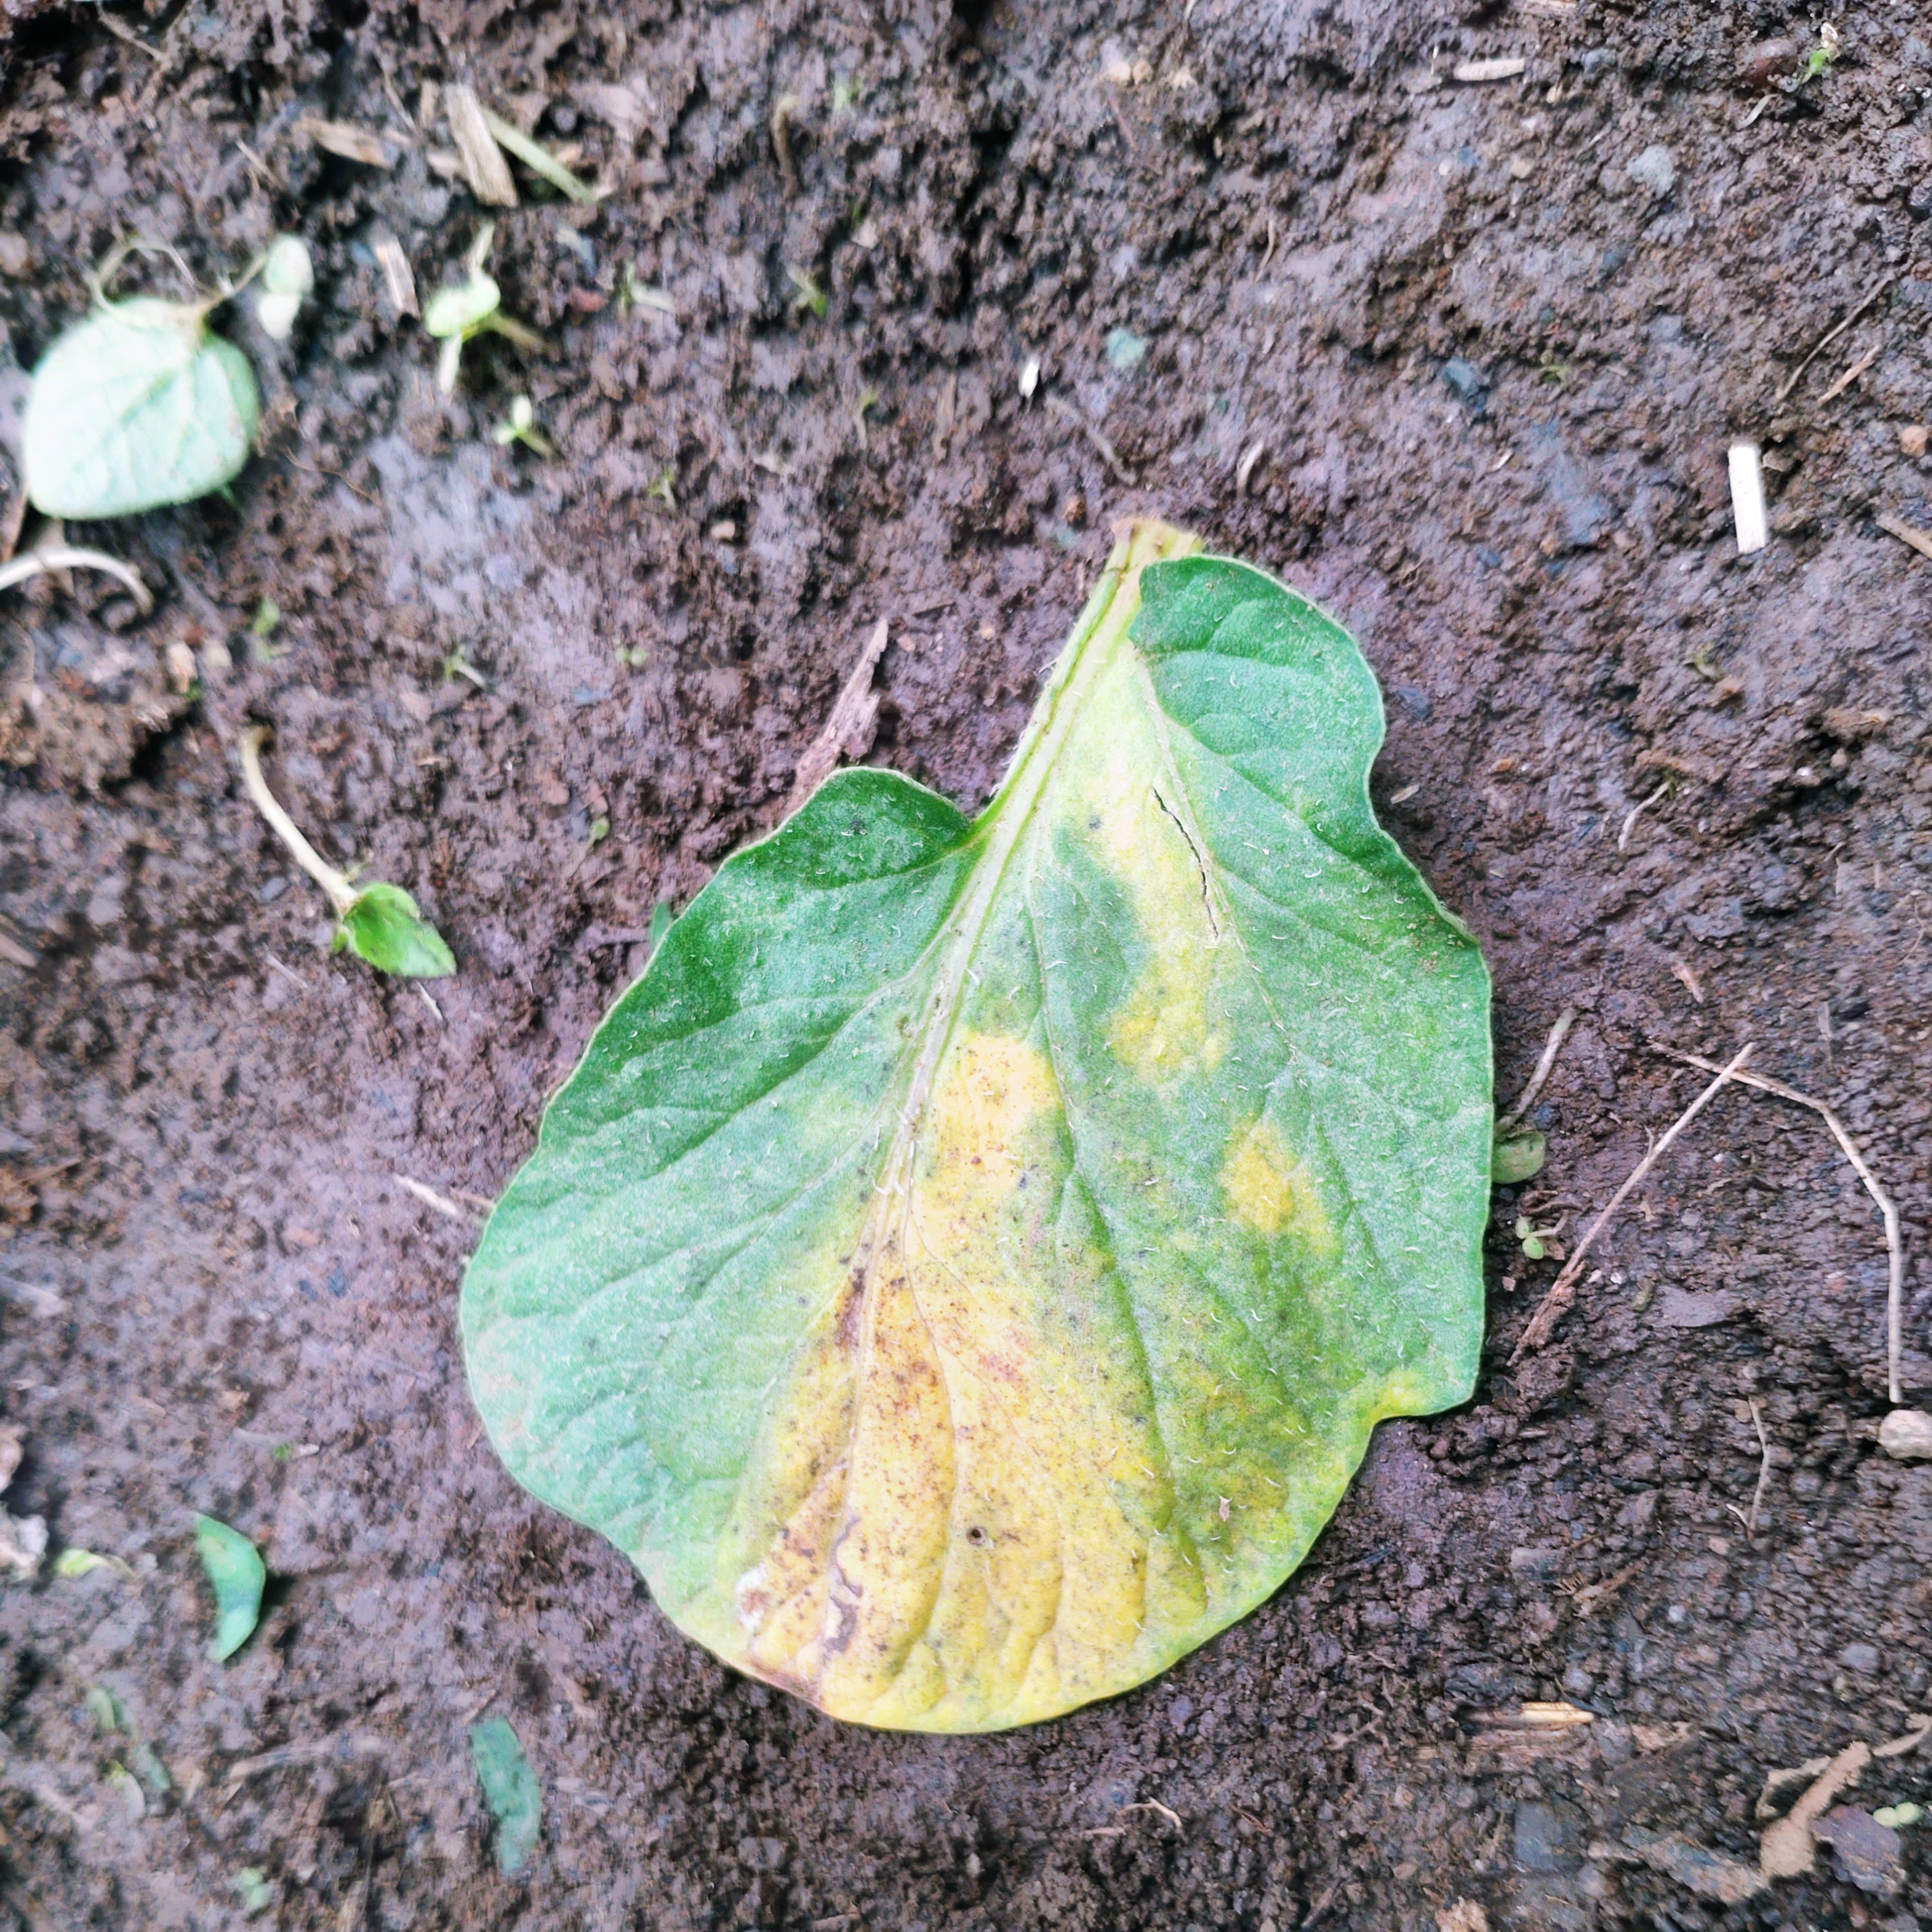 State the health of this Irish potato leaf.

late blight
